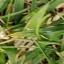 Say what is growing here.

grass
